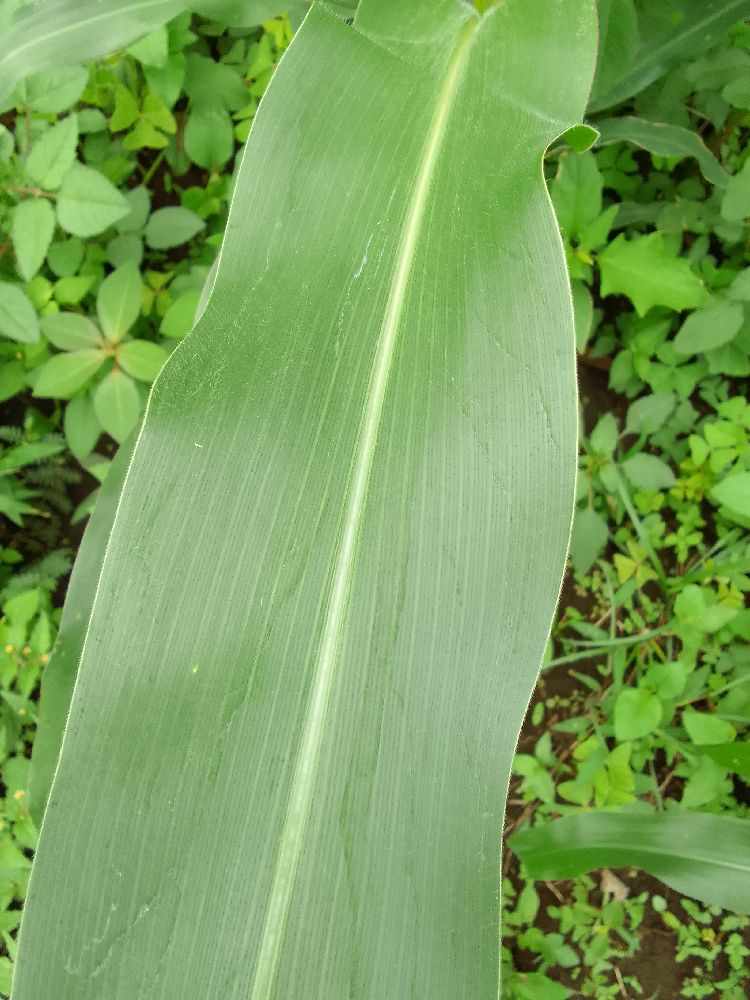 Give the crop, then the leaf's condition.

maize, healthy
